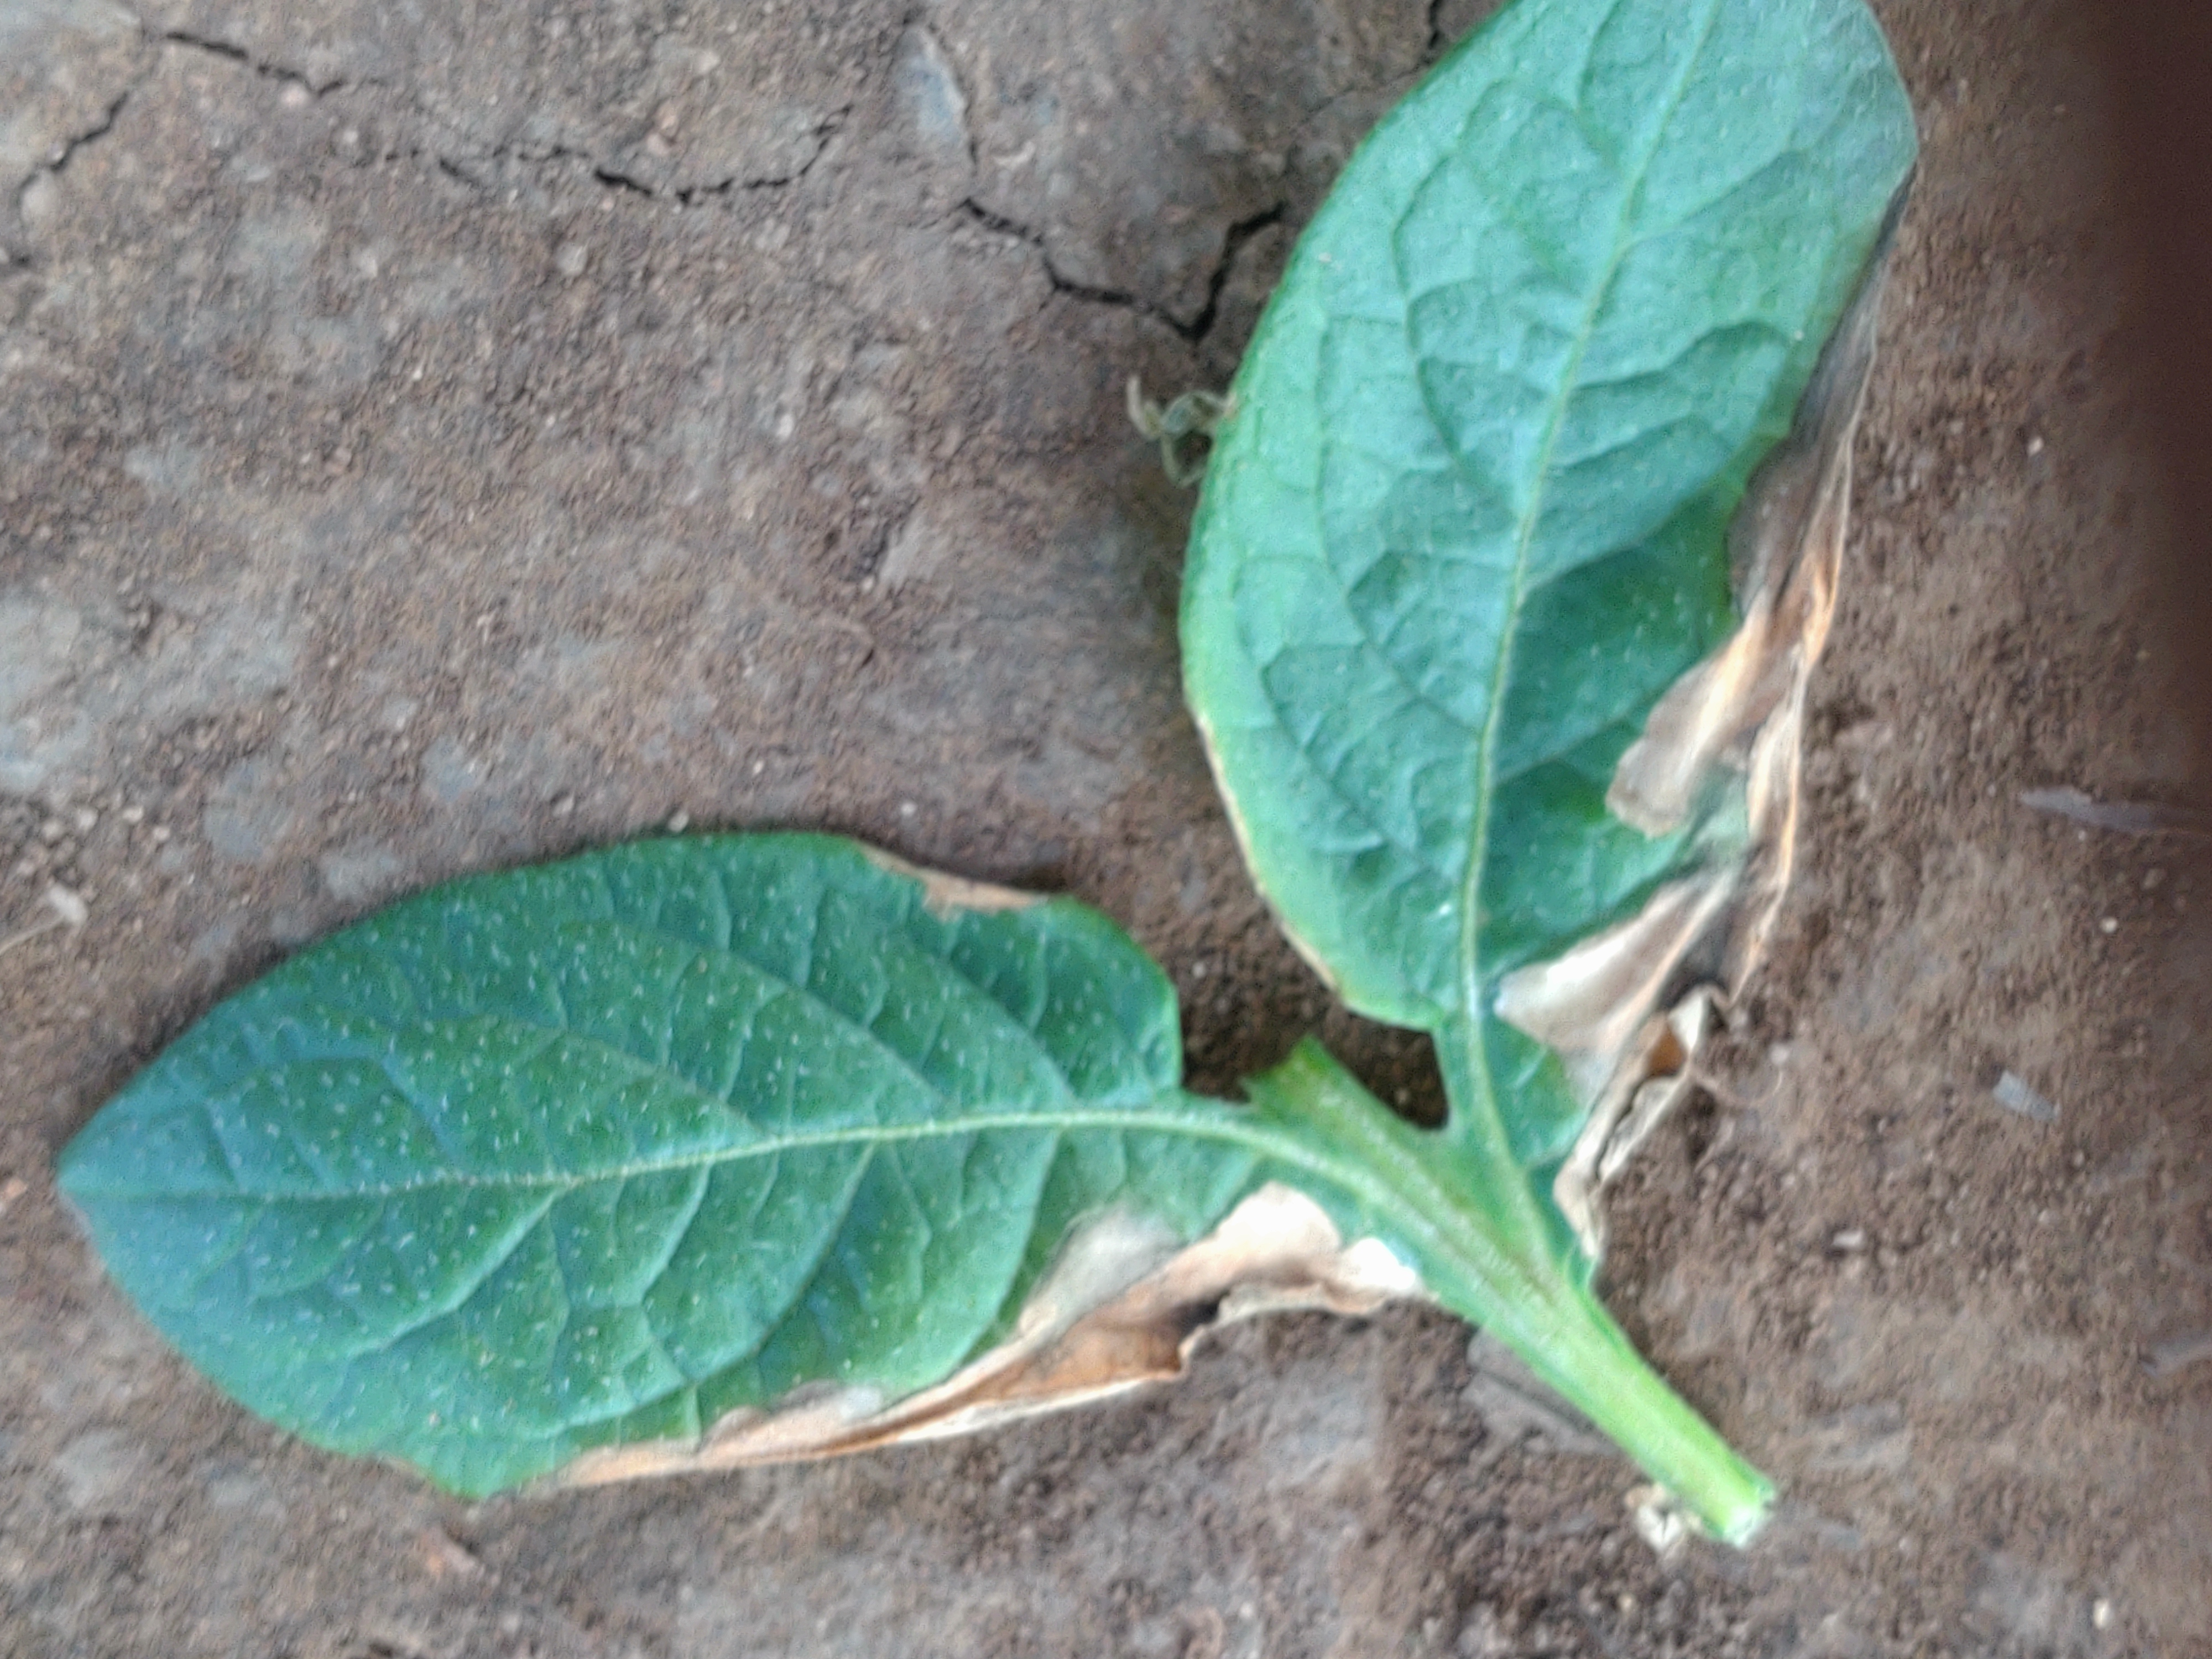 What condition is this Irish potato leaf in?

early blight
